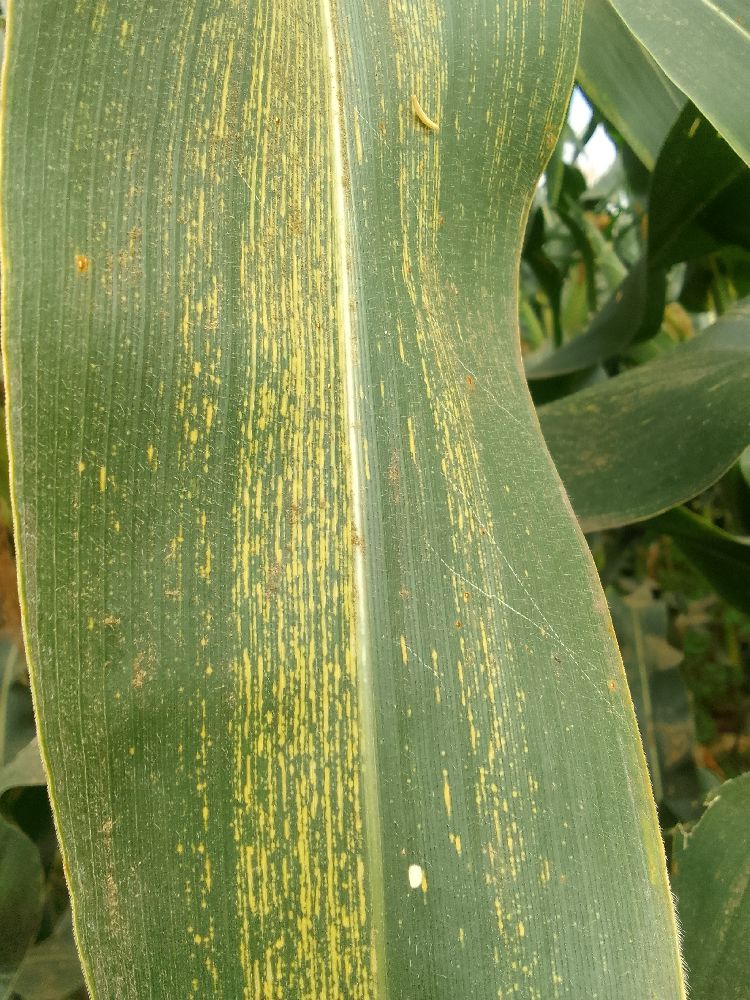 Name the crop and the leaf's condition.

maize, maize streak virus
